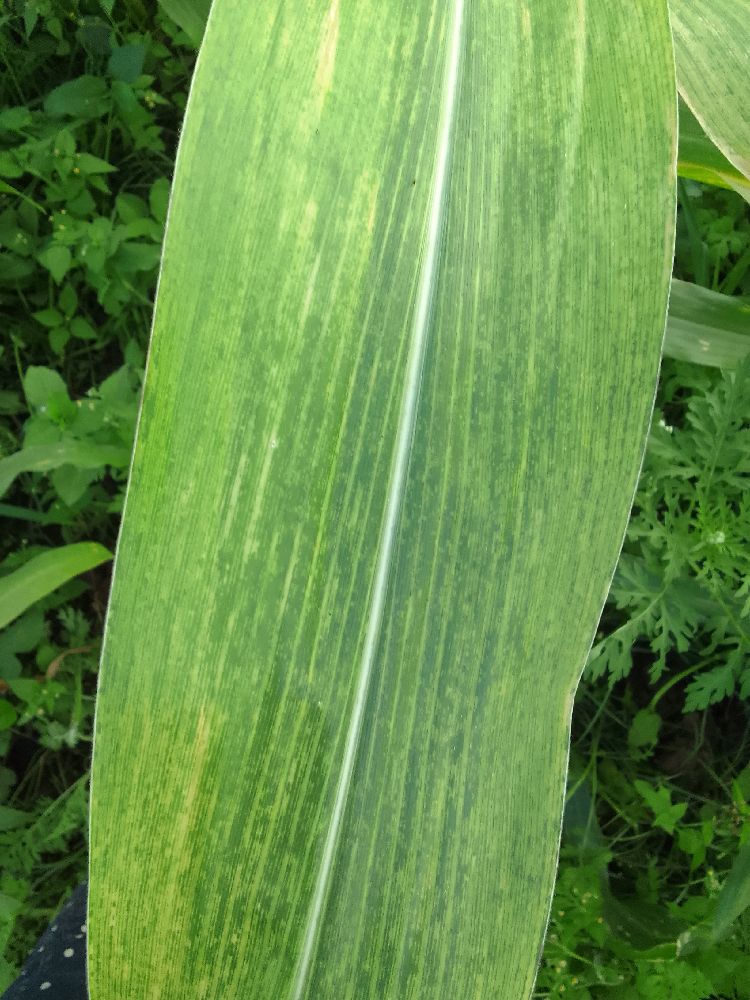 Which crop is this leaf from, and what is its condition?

maize, maize lethal necrosis
